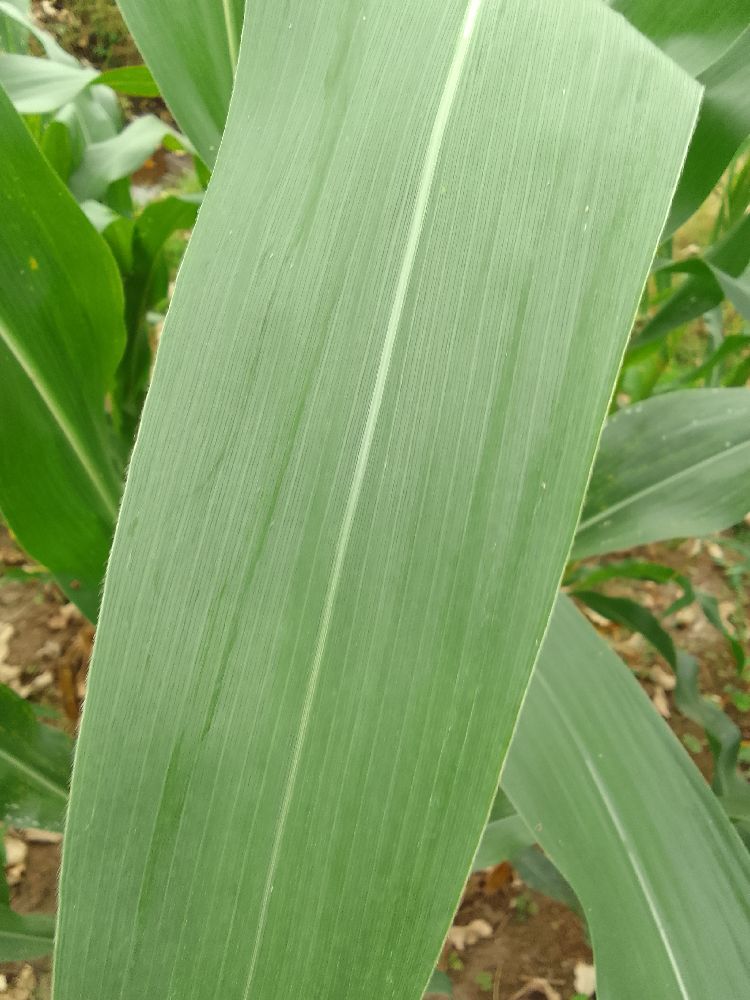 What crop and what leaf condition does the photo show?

maize, healthy
